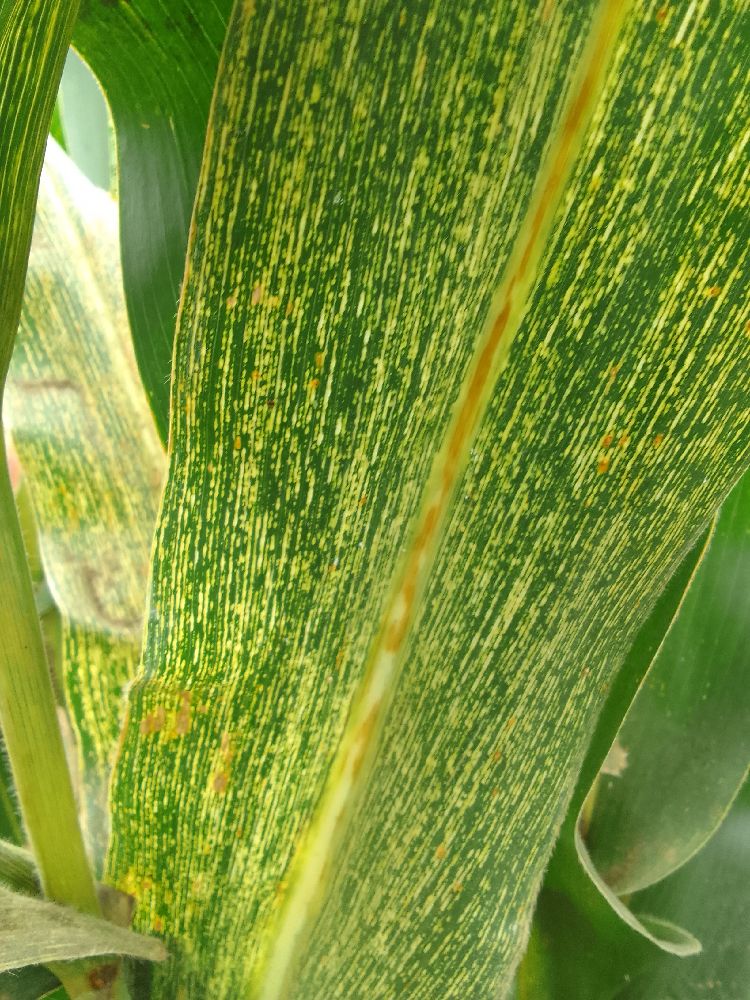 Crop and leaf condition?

maize, maize streak virus
